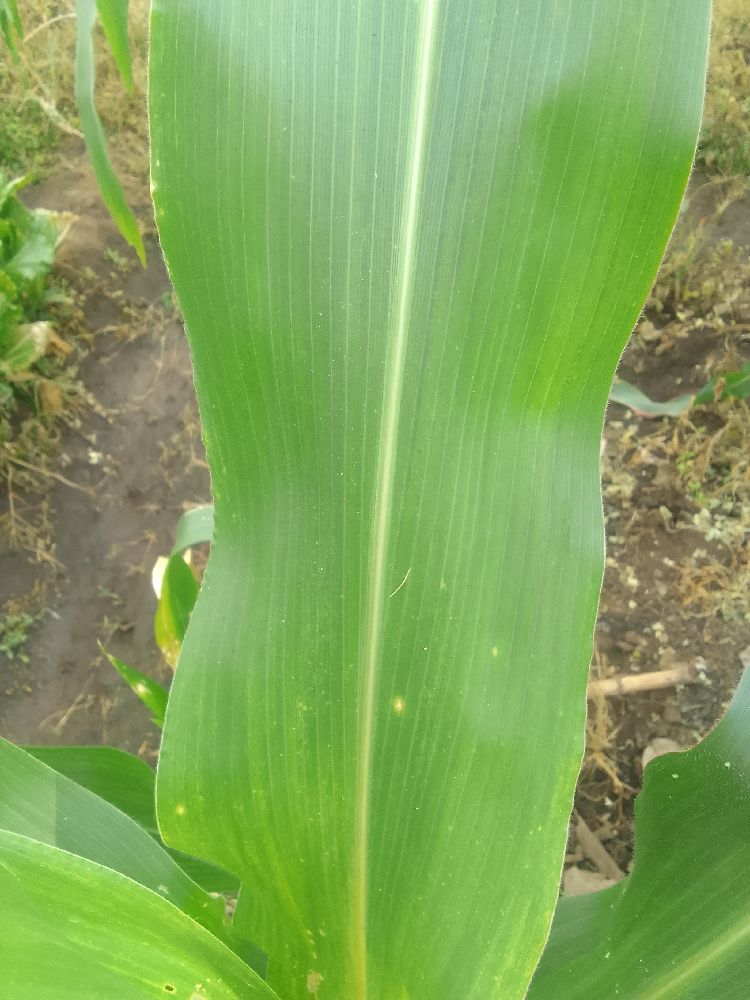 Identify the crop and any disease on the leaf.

maize, healthy
